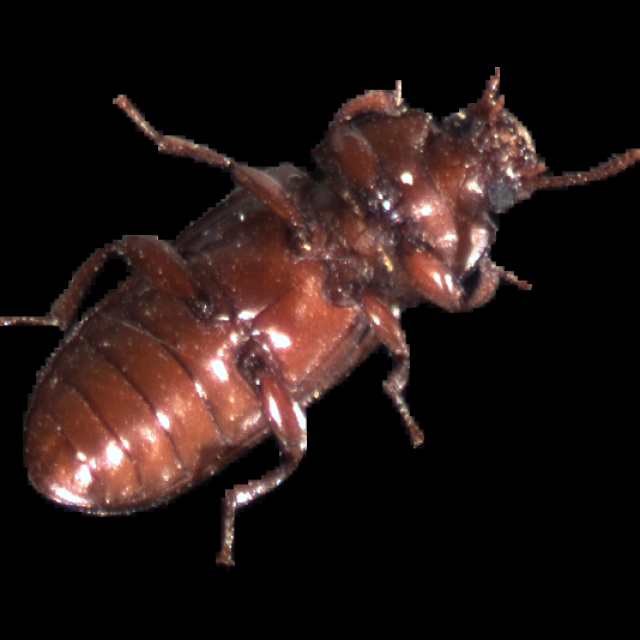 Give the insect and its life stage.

mealworm beetle
